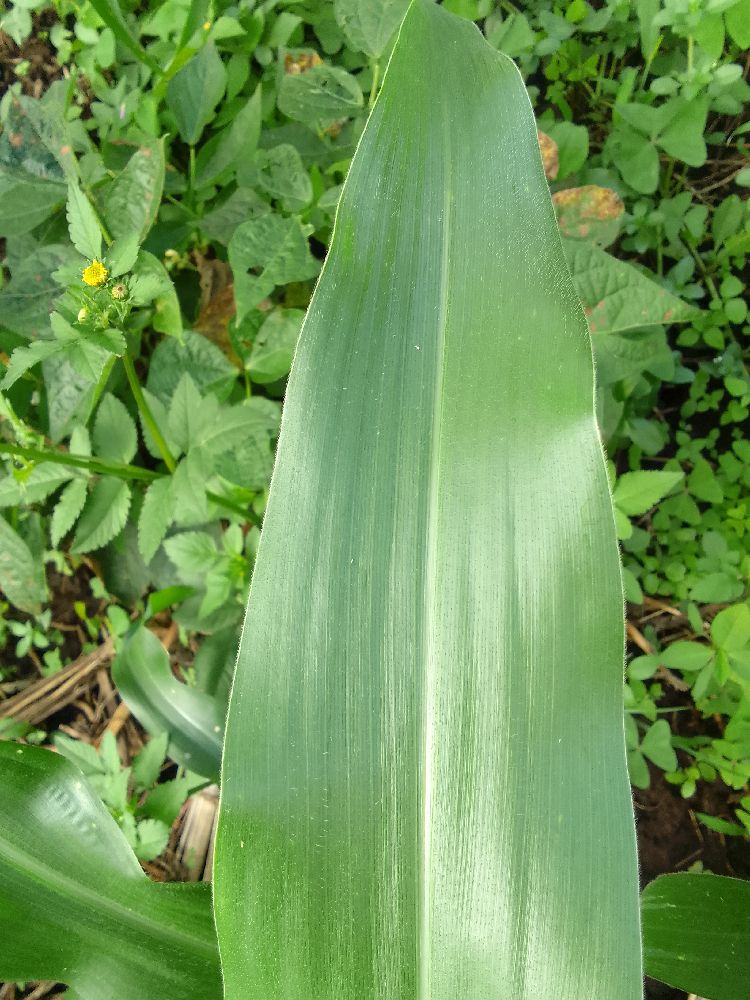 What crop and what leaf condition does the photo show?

maize, healthy
